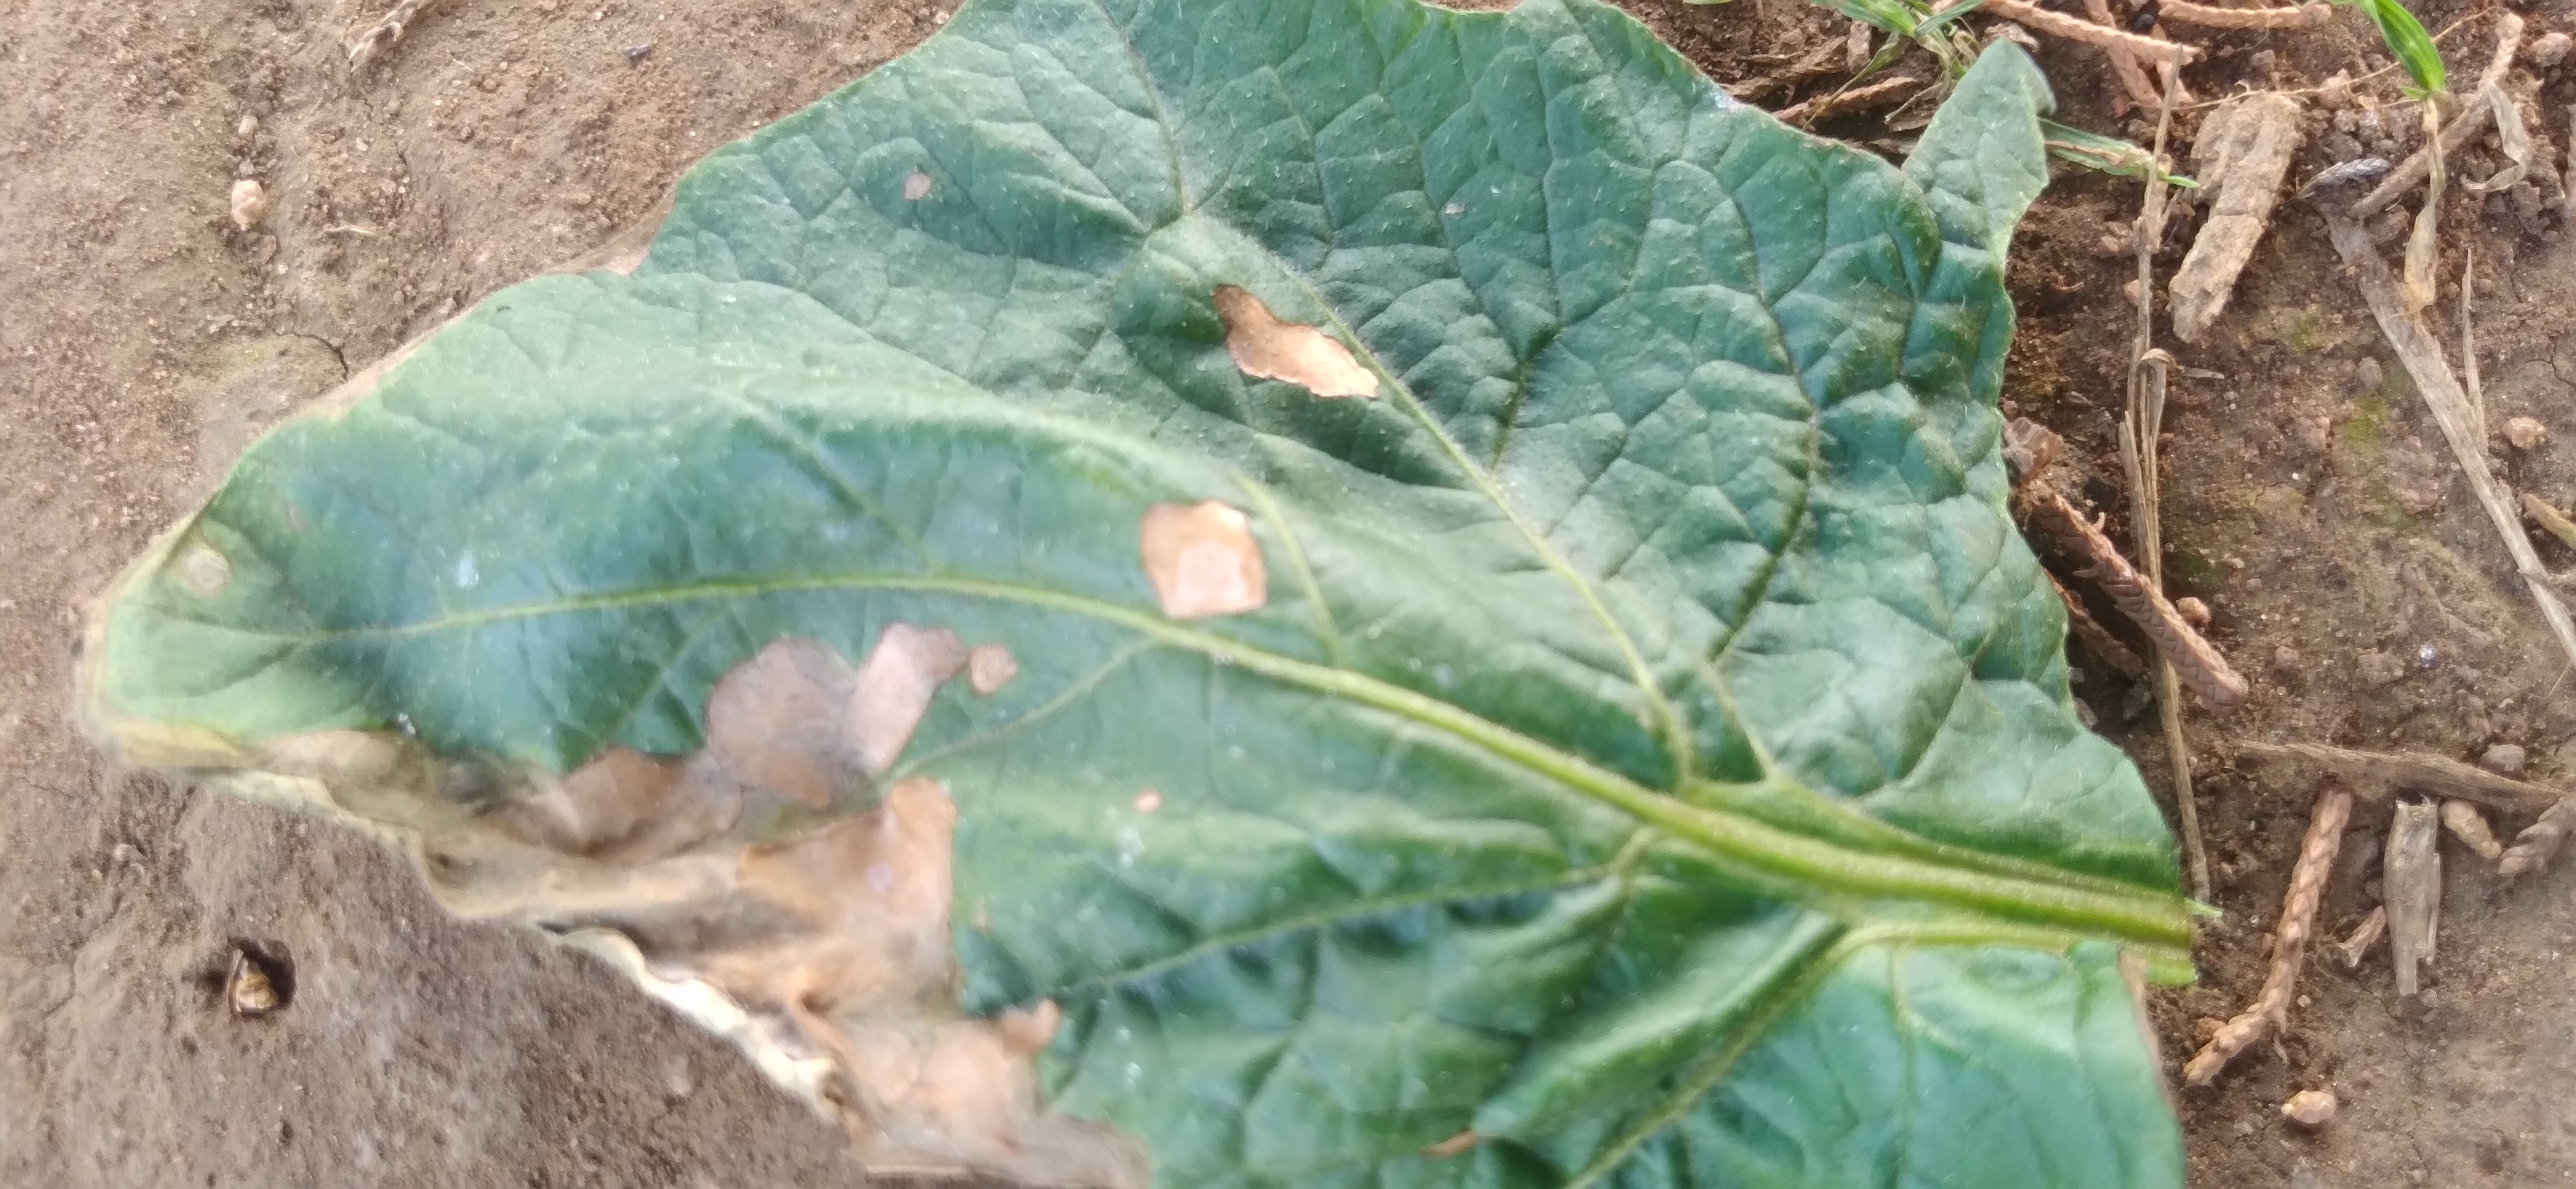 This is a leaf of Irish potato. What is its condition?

early blight
